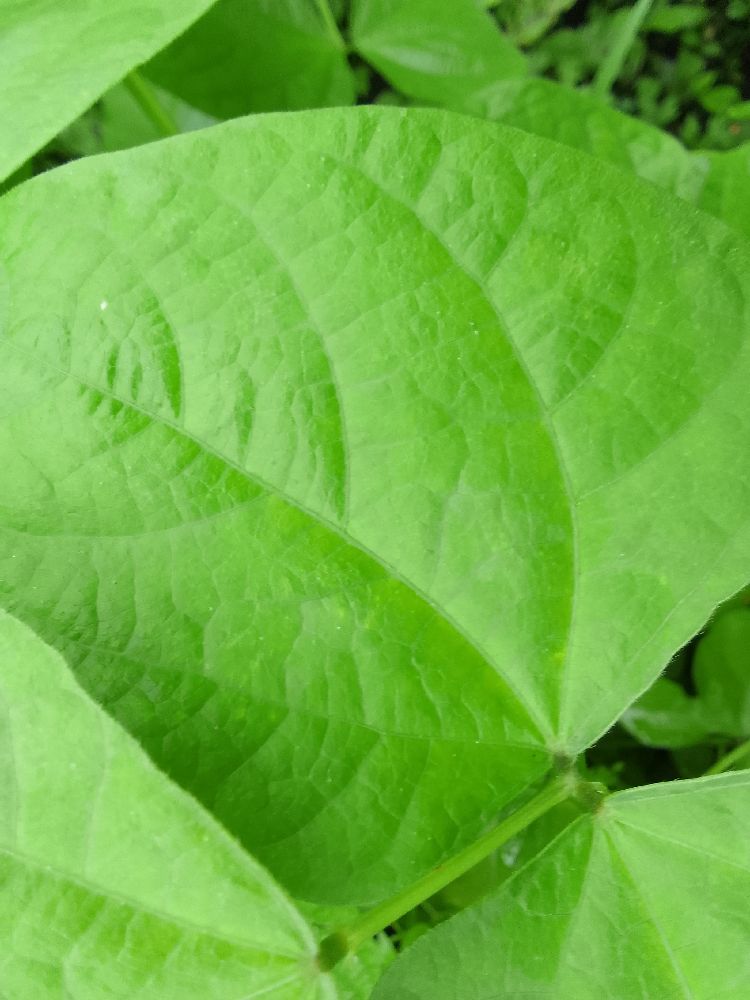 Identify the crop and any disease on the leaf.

common bean, healthy
